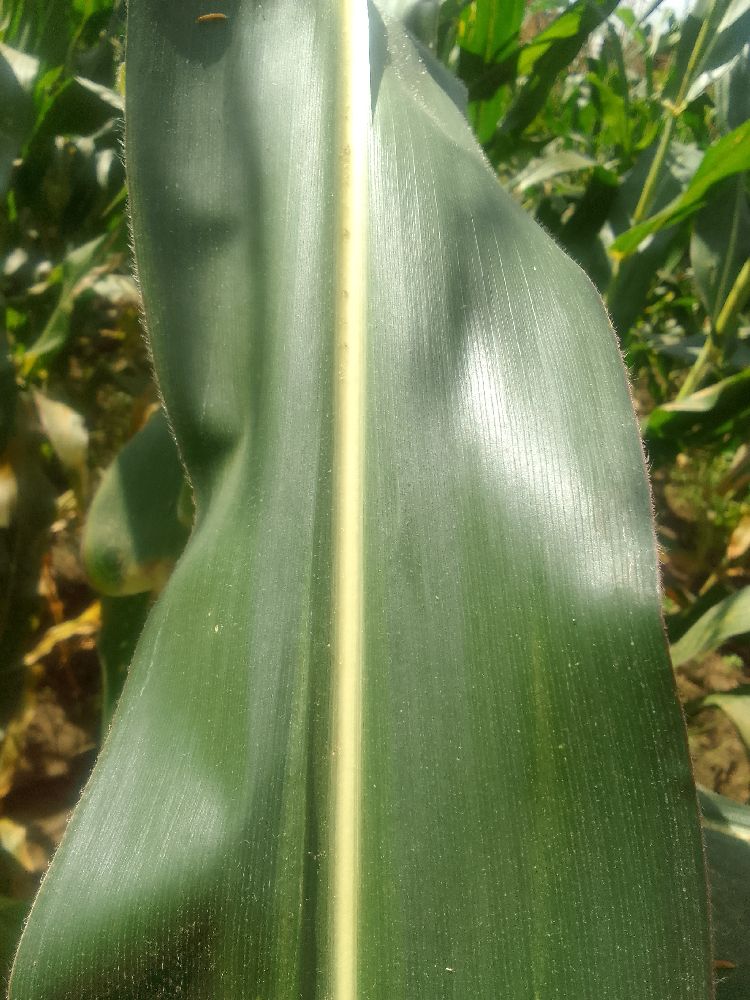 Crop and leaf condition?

maize, healthy
